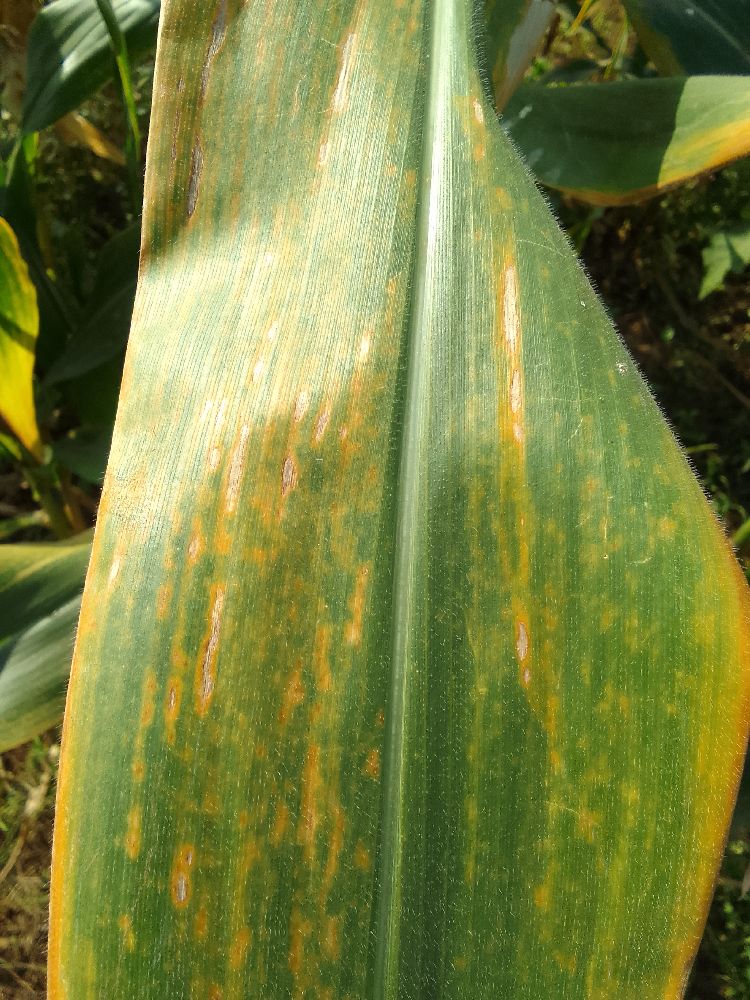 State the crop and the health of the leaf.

maize, maize lethal necrosis
